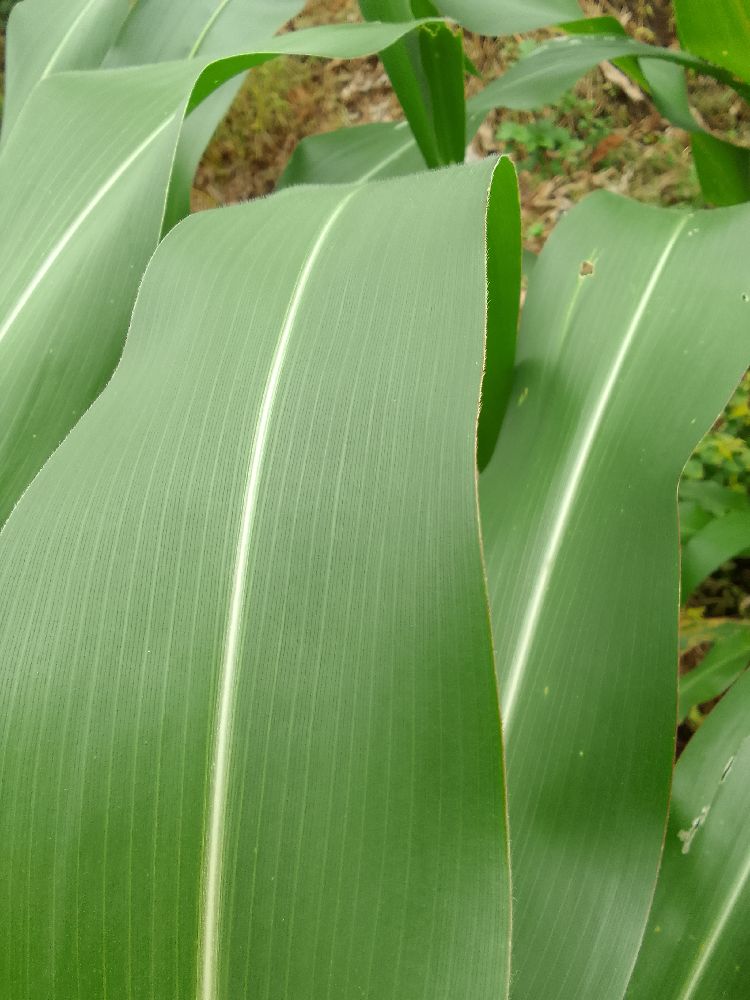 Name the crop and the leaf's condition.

maize, healthy
